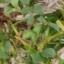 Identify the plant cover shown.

unstructured weed
